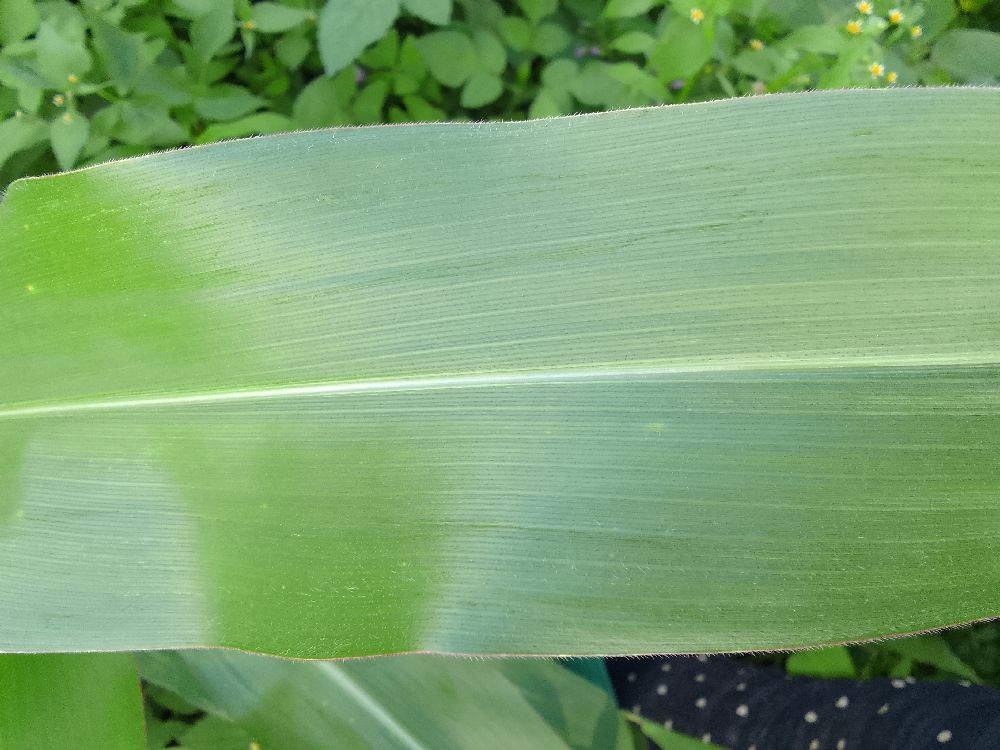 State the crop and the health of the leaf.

maize, healthy
